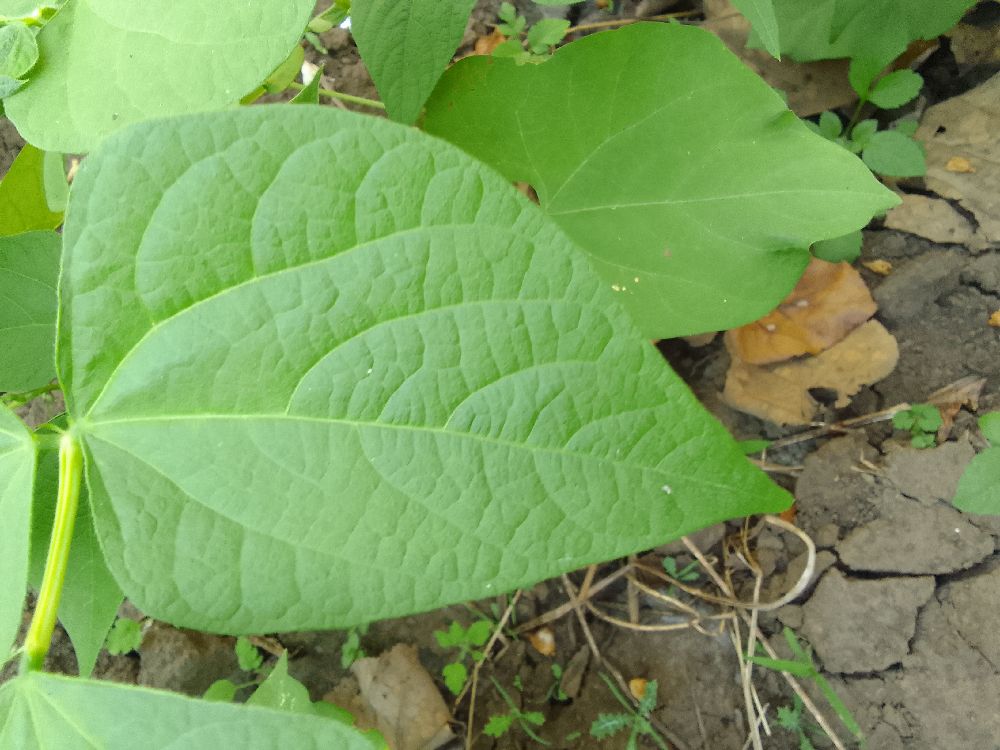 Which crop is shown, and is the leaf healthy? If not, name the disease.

common bean, healthy
